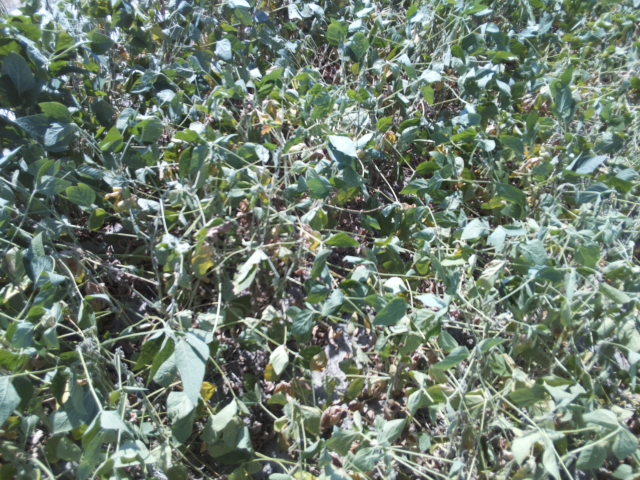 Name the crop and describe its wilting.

soybean, moderate turgor loss in upper canopy
